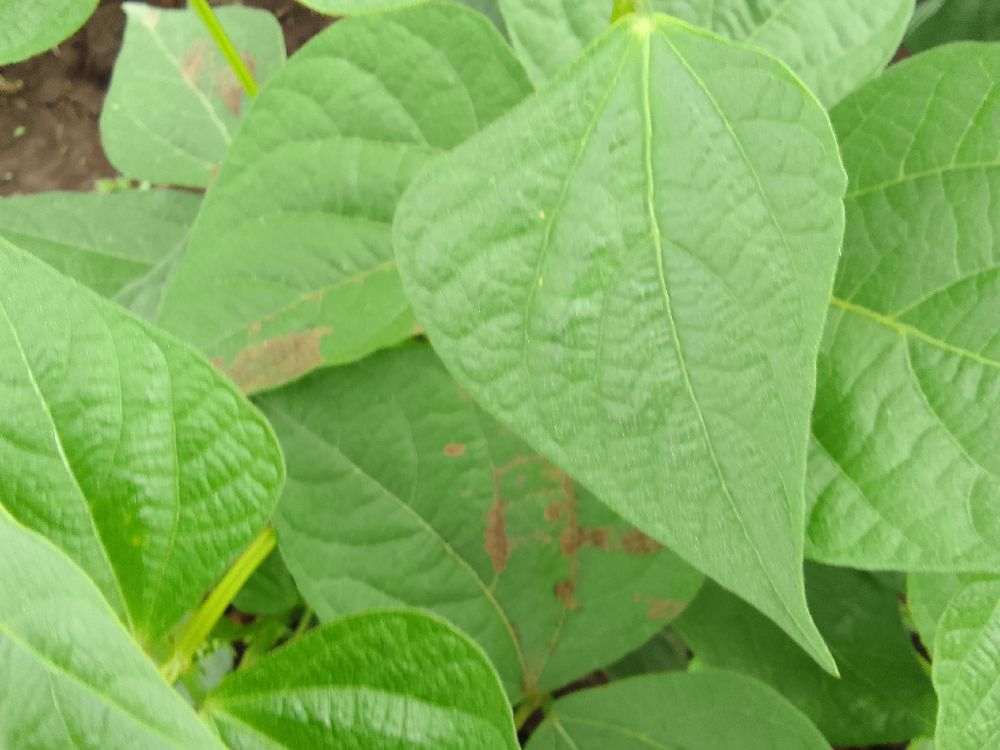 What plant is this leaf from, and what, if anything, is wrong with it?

common bean, healthy
